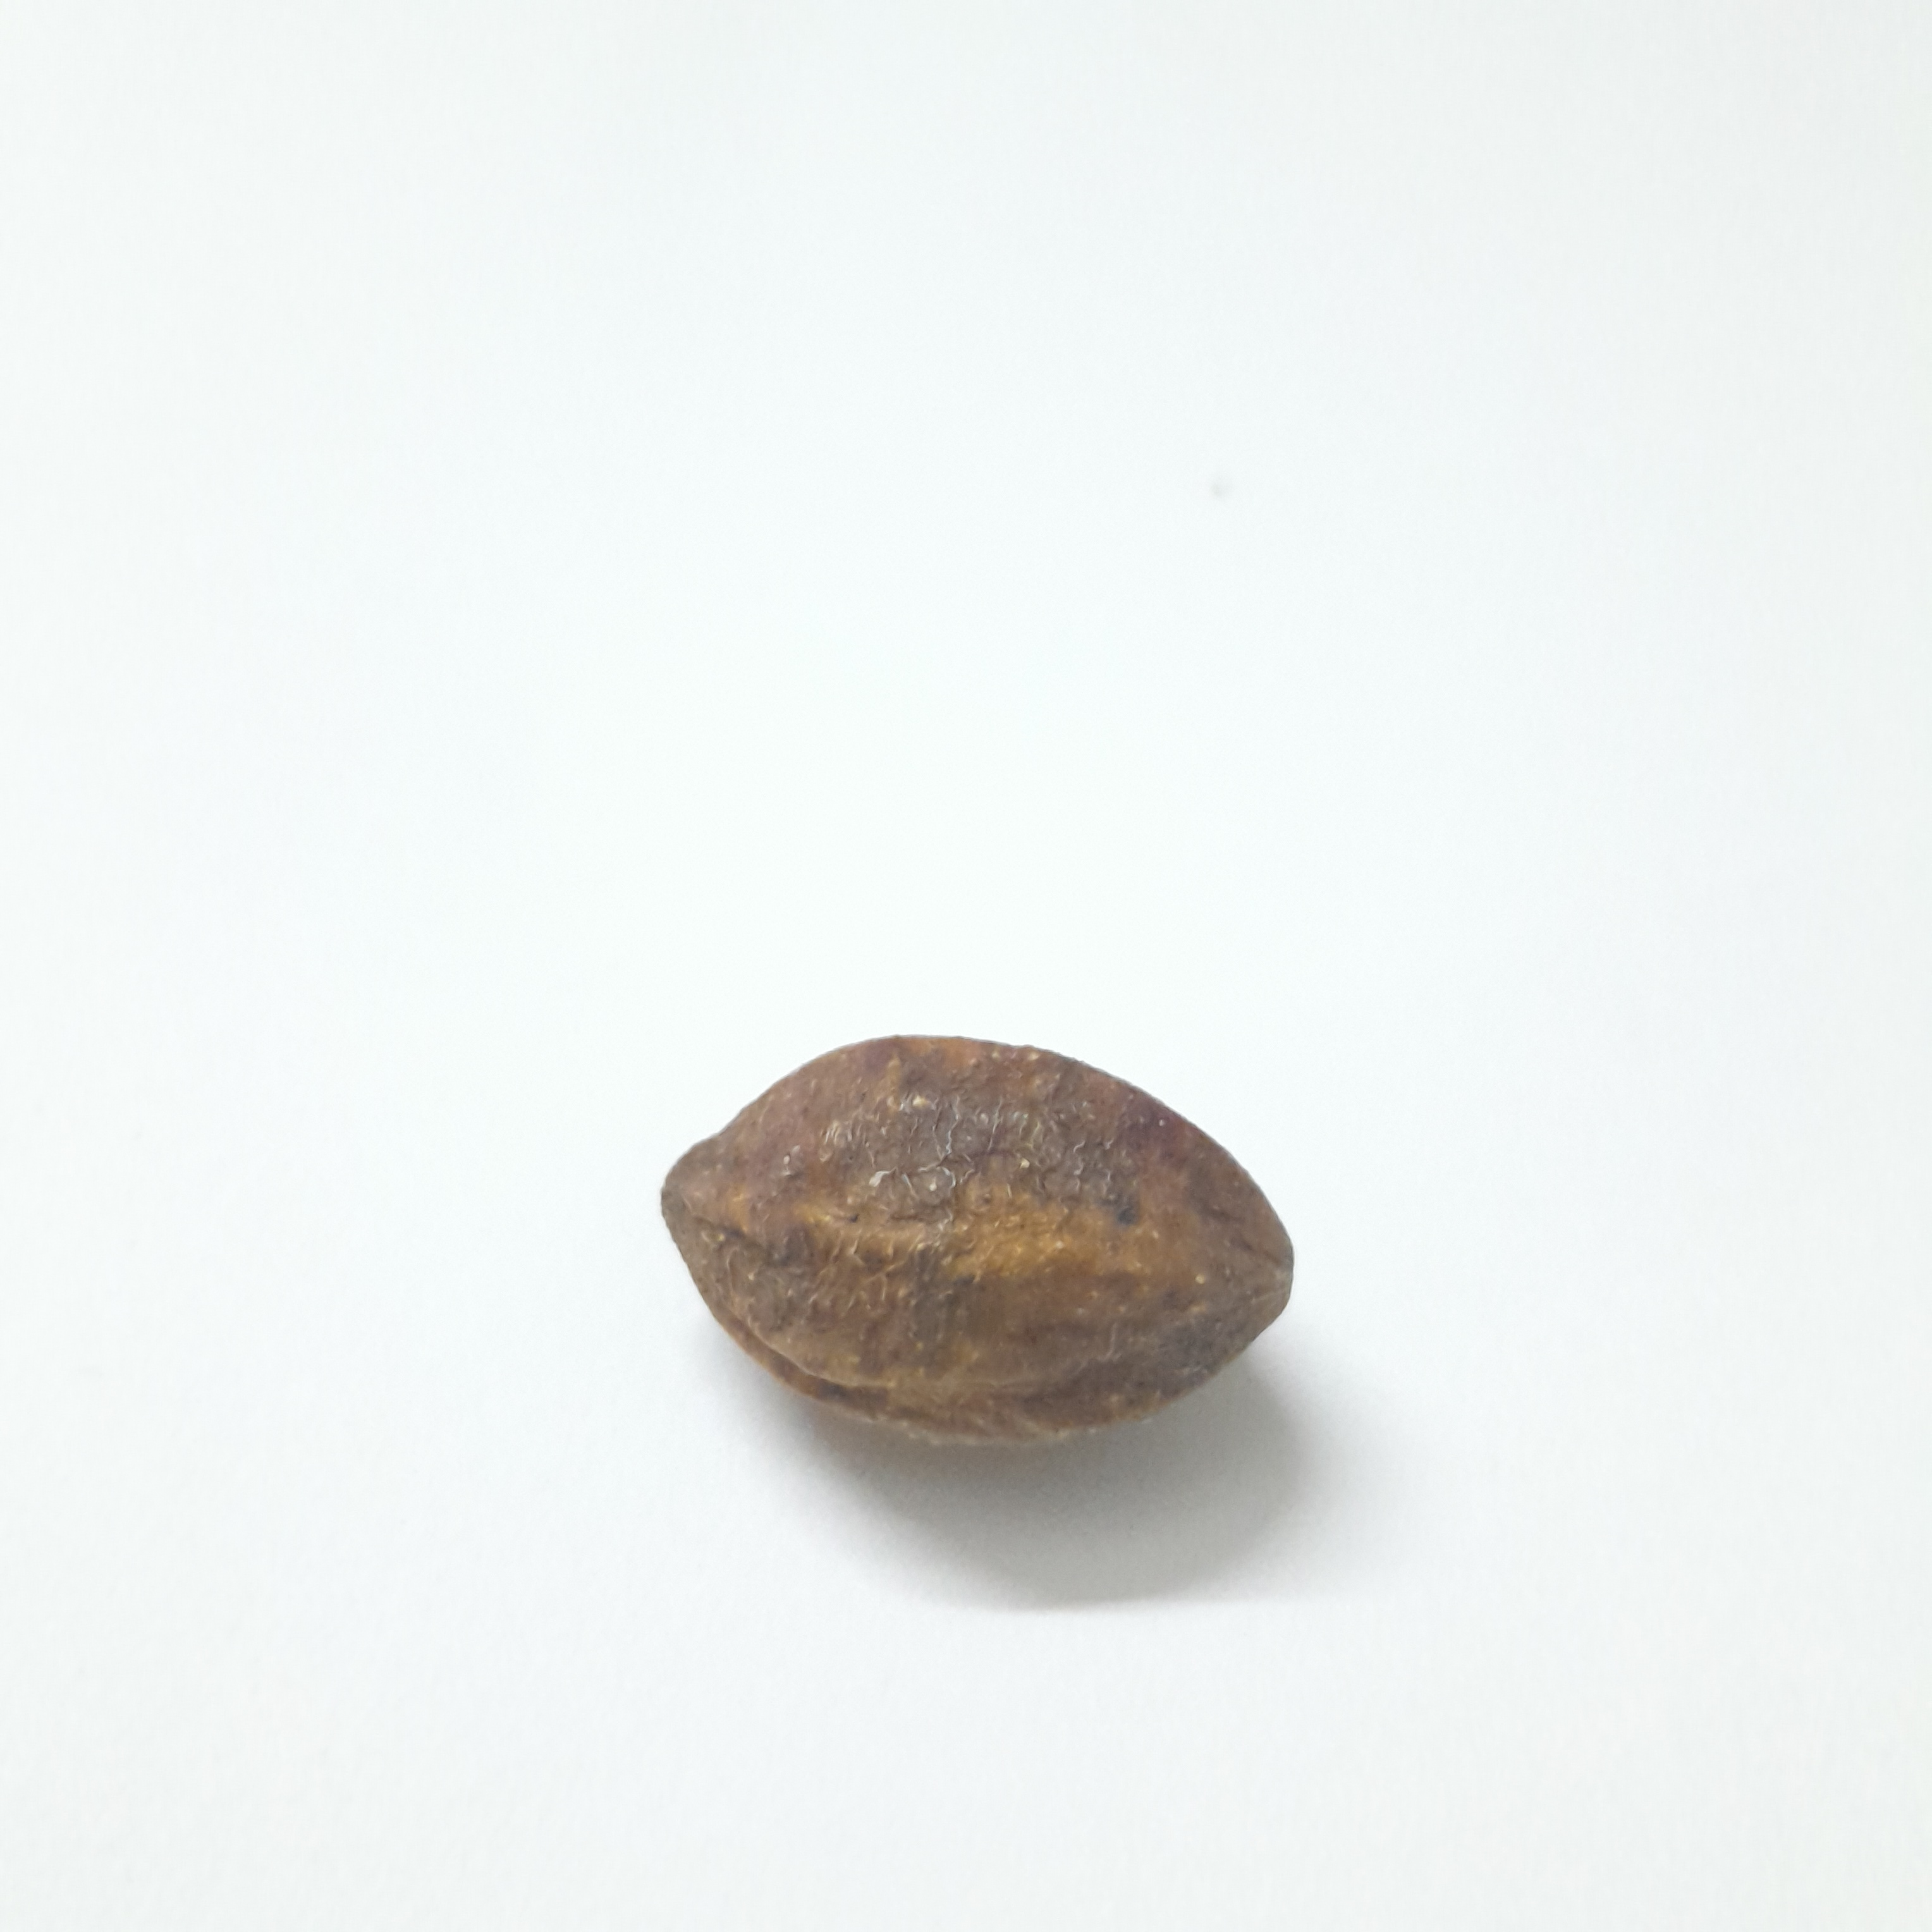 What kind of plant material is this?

hirdaa
